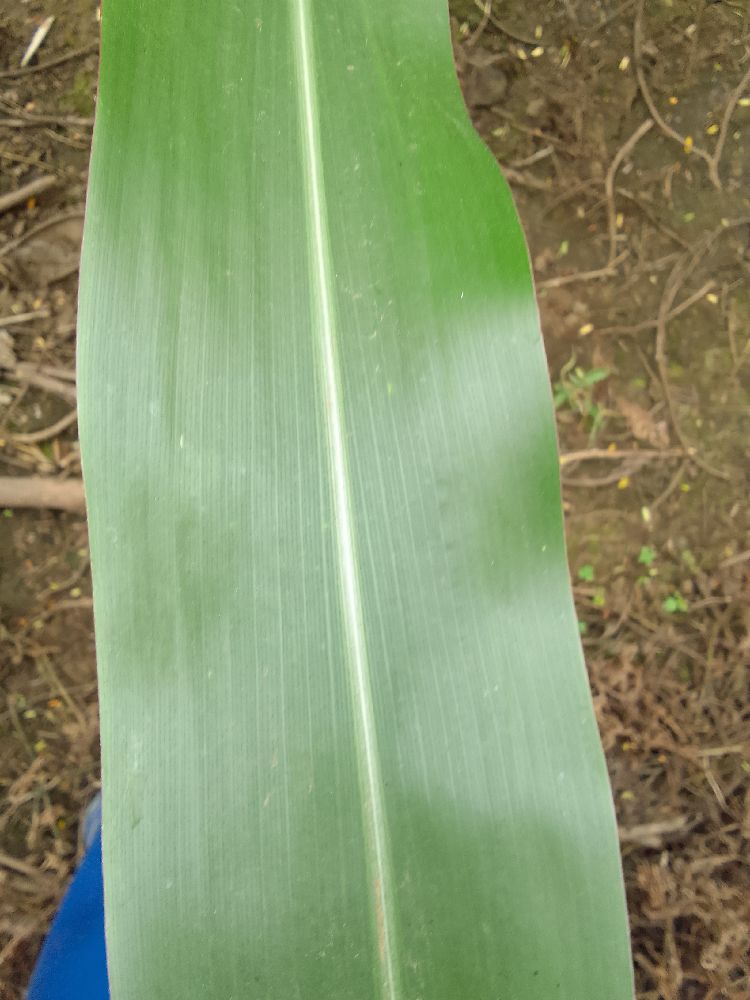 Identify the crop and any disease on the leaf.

maize, healthy
